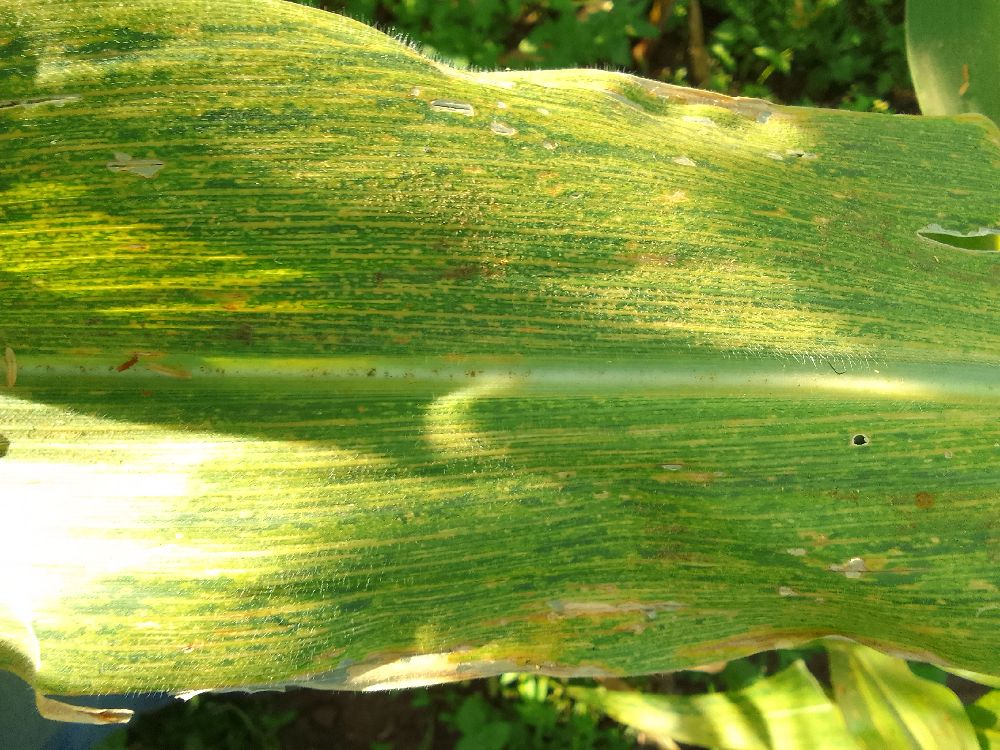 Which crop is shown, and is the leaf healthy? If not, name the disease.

maize, maize lethal necrosis
